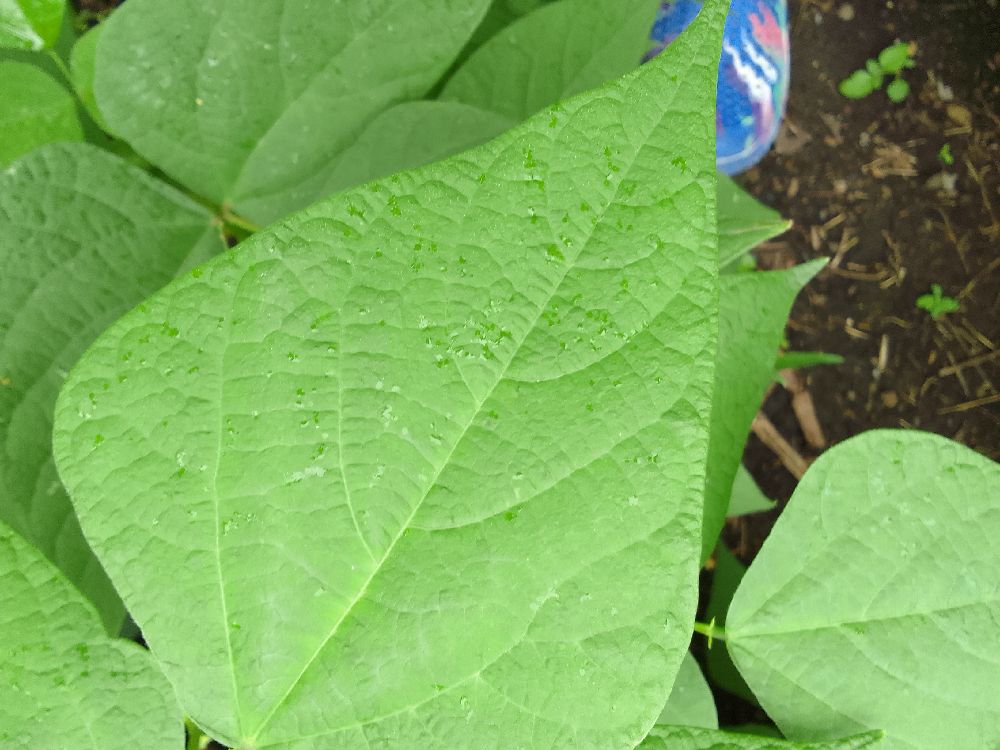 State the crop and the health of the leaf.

common bean, healthy
